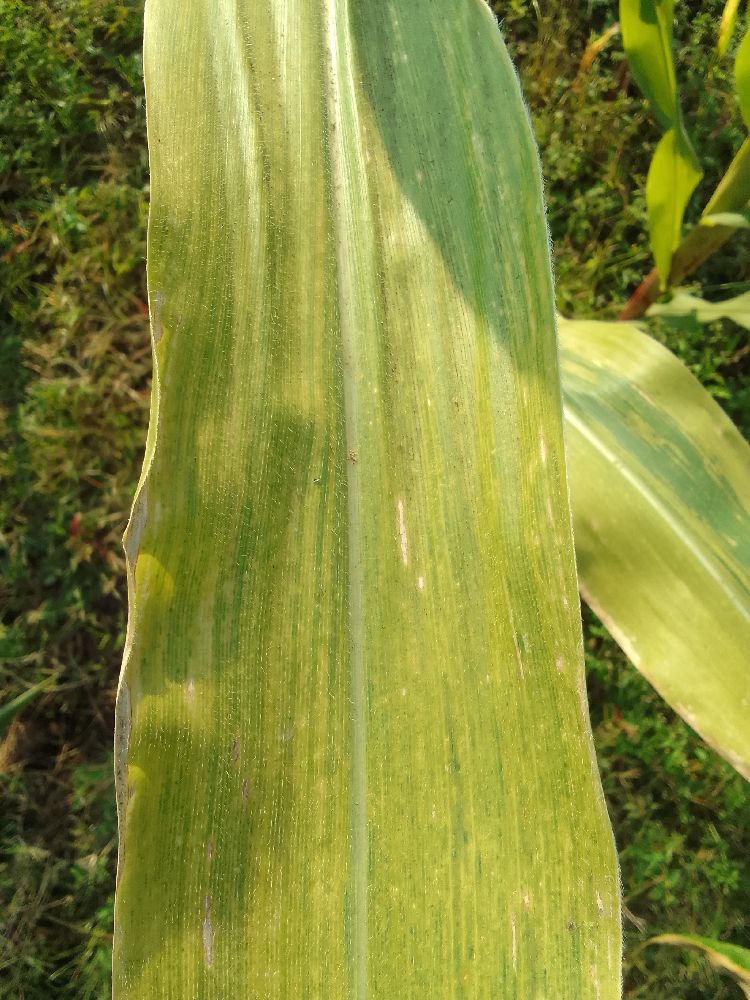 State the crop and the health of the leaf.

maize, maize lethal necrosis
